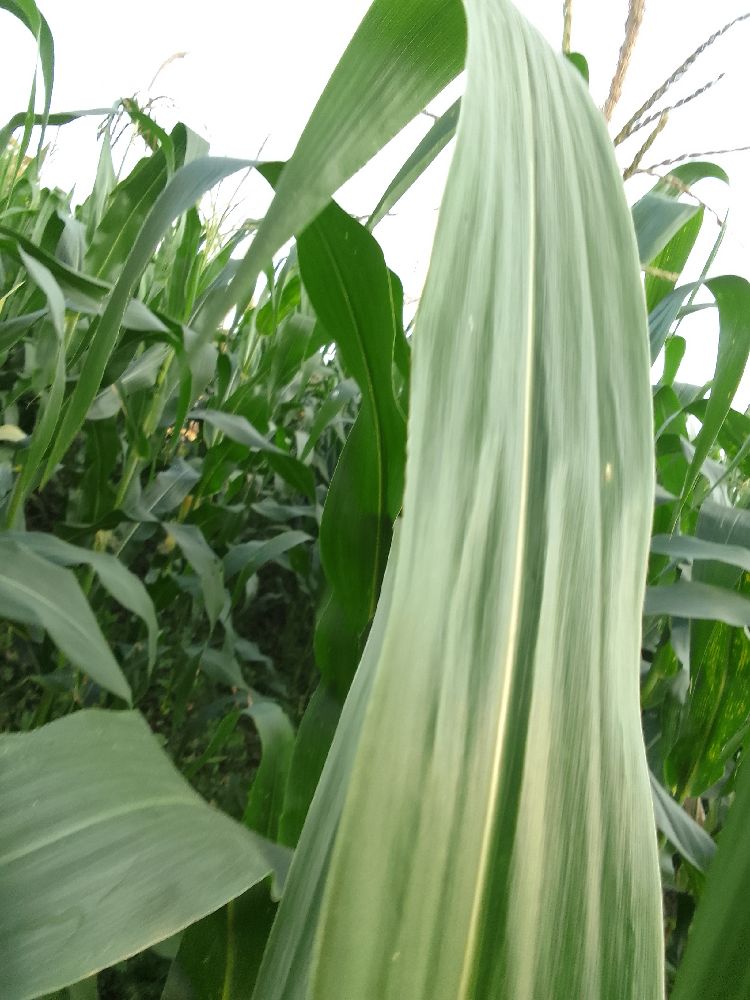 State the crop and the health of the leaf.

maize, healthy
